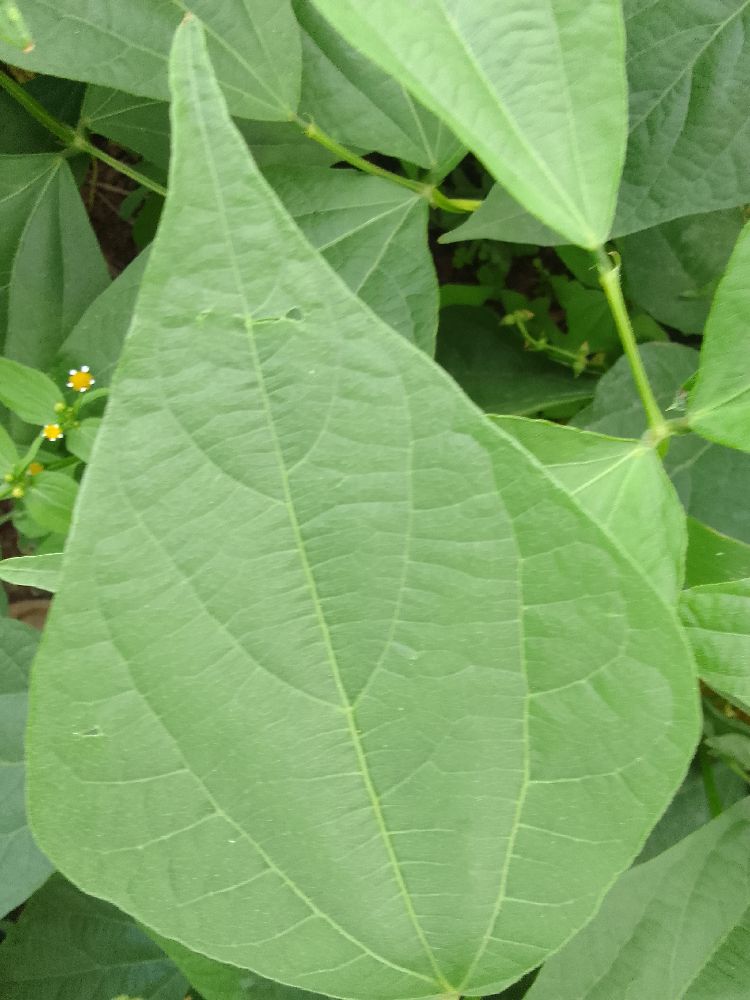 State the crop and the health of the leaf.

common bean, healthy
